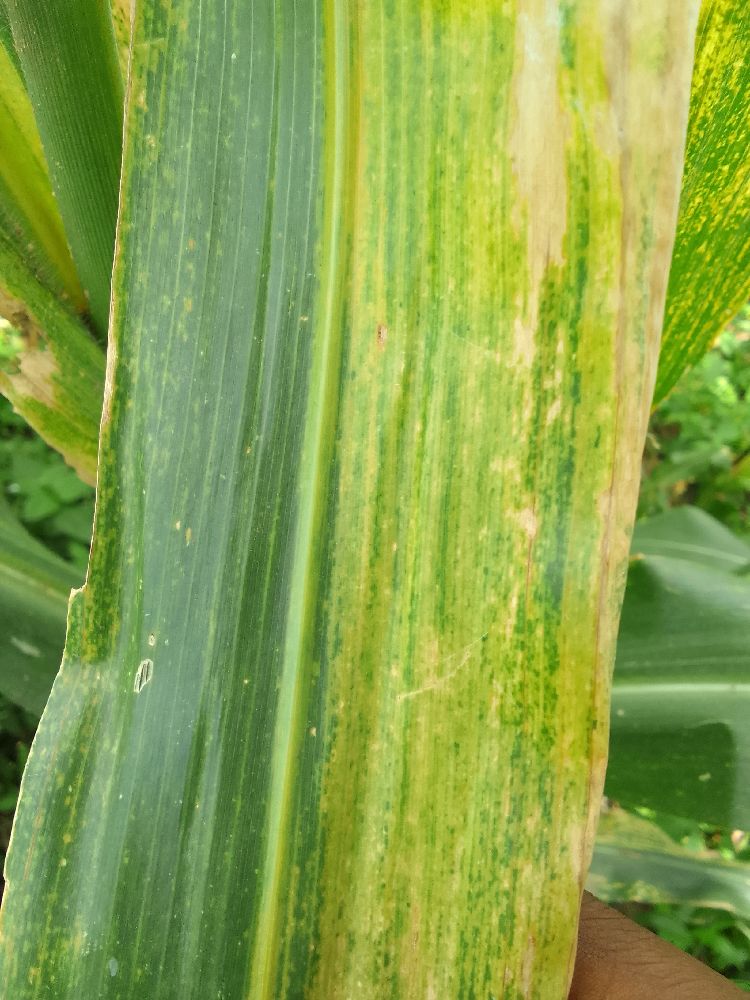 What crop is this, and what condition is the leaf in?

maize, maize lethal necrosis
